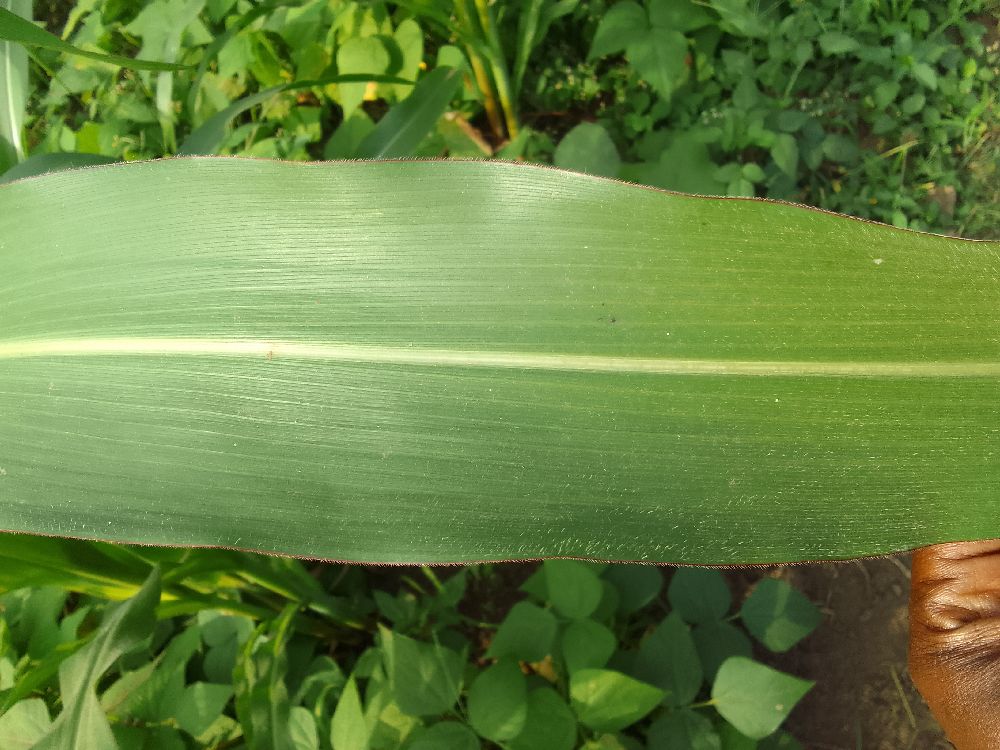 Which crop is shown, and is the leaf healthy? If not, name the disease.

maize, healthy
